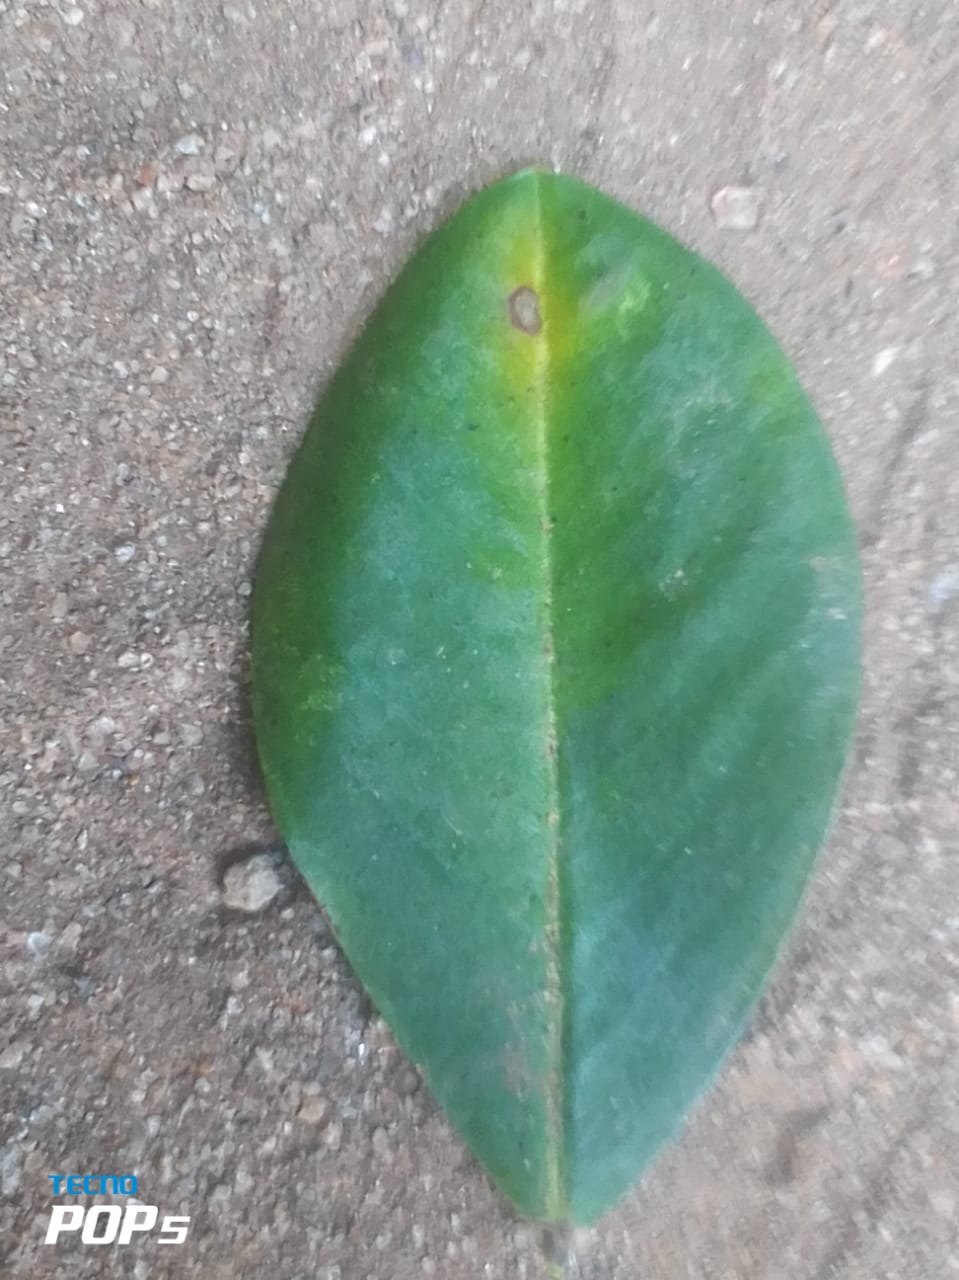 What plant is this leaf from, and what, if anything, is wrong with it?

peanut, groundnut rosette virus
